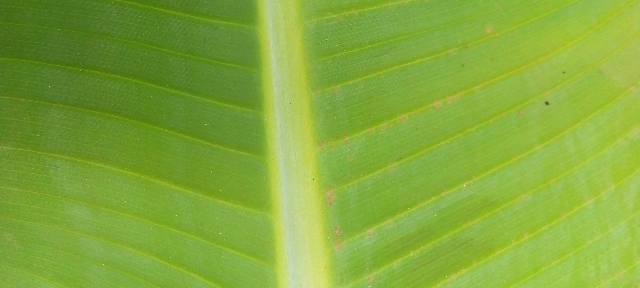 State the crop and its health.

banana, healthy
